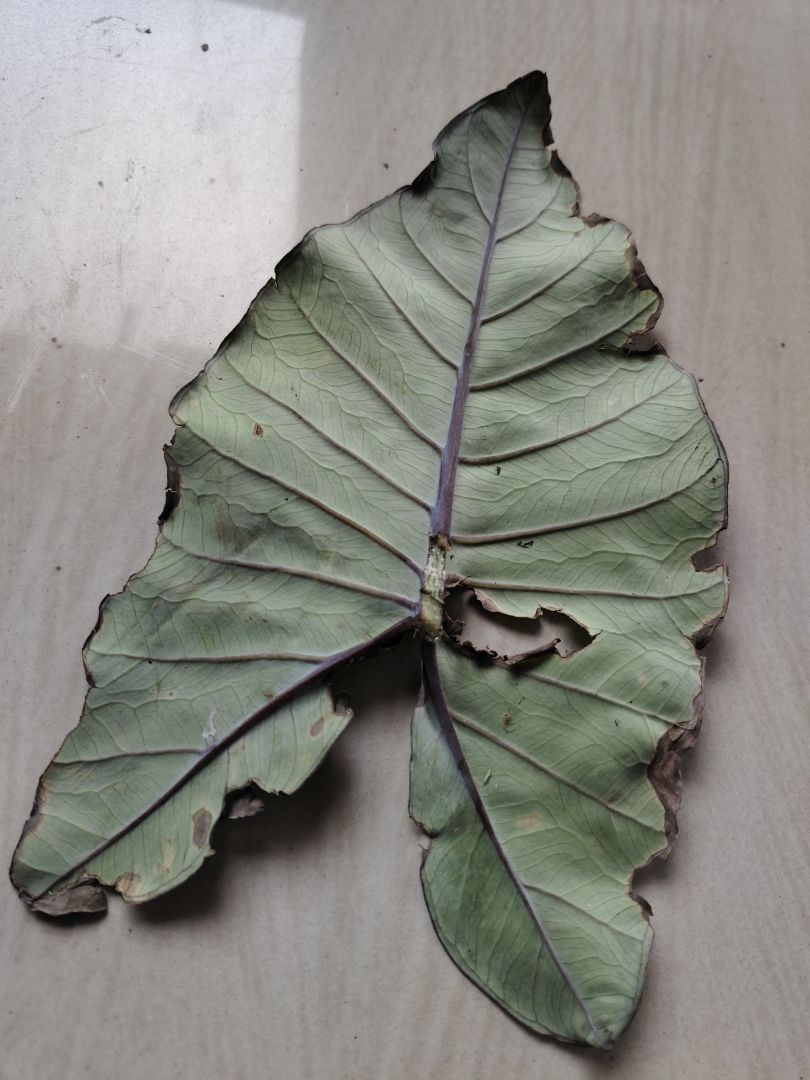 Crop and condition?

taro, leaf blight
